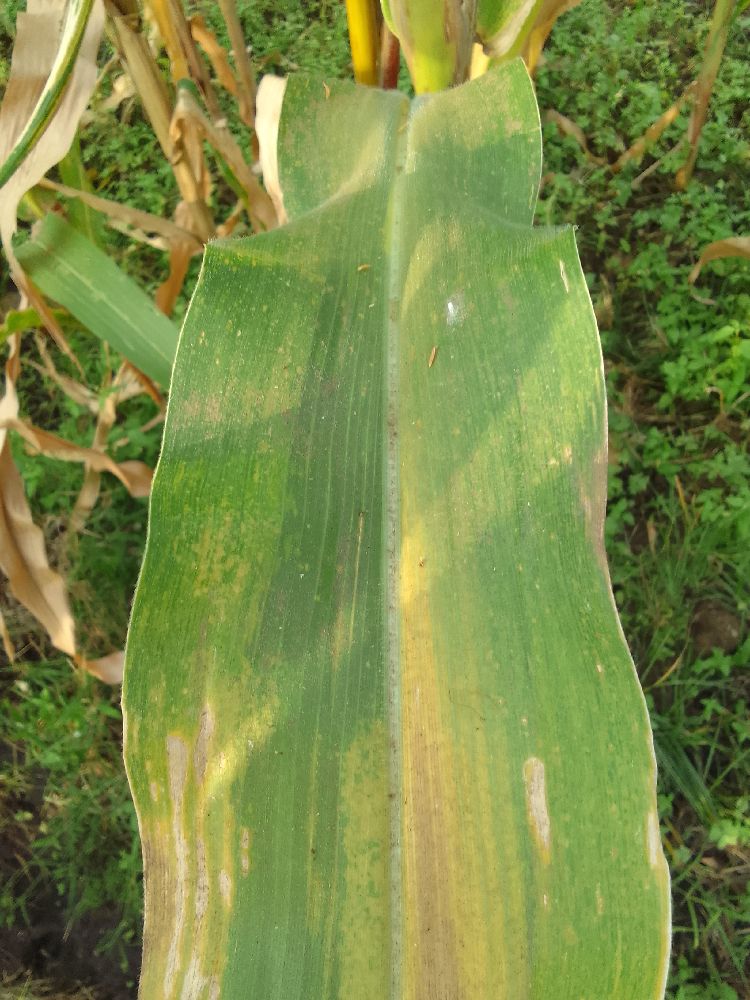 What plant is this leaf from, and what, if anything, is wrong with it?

maize, maize lethal necrosis
